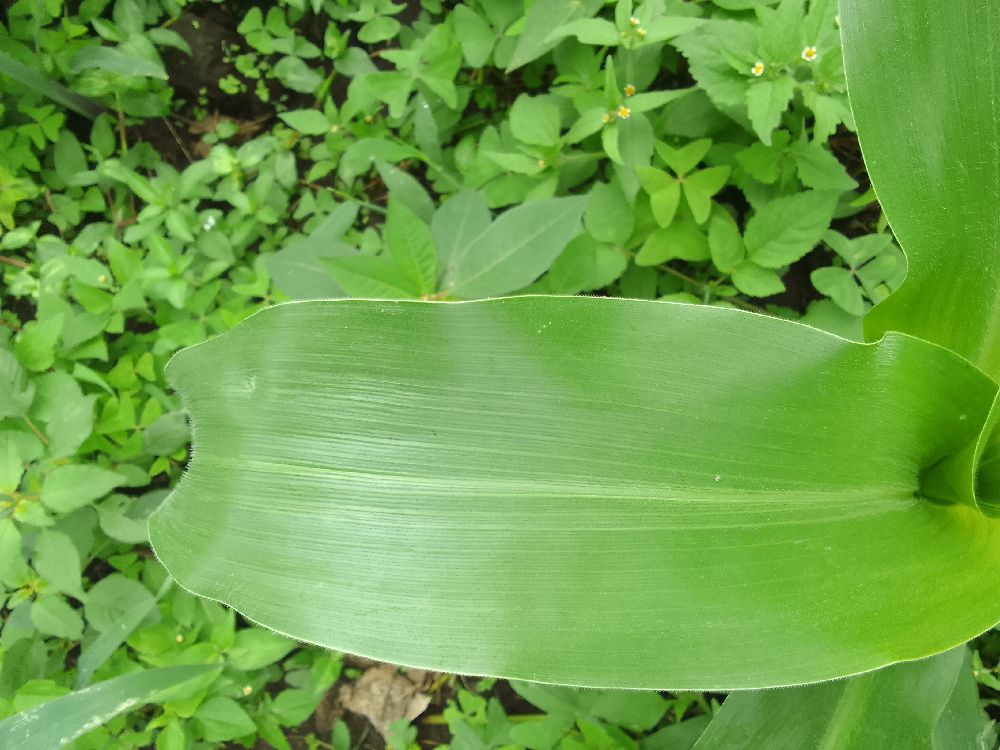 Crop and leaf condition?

maize, healthy
